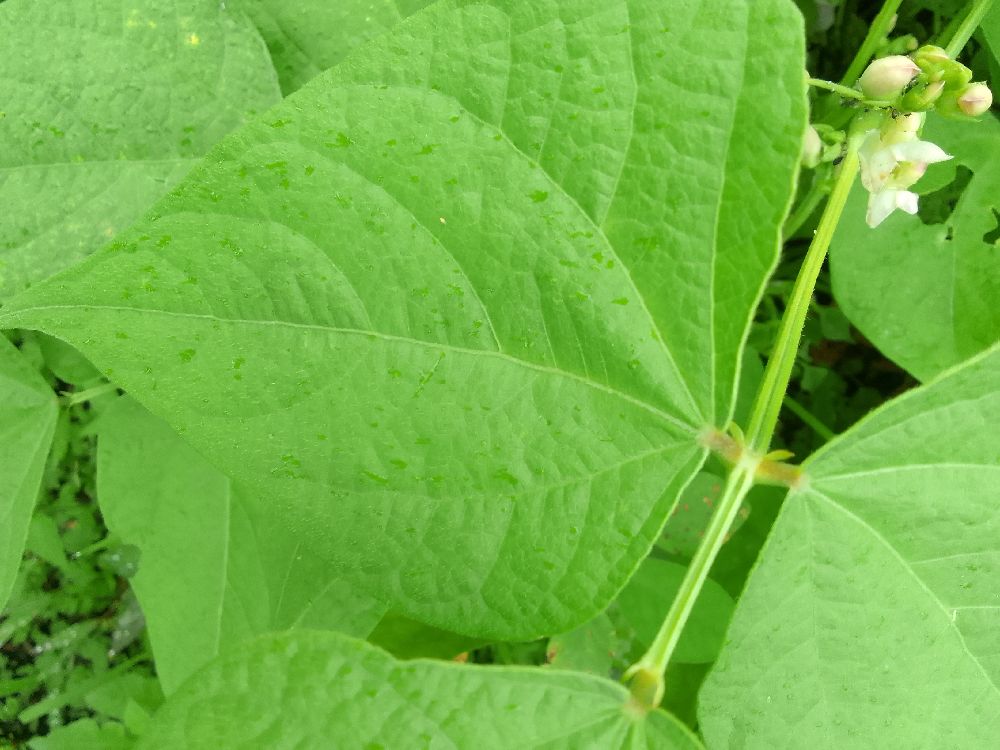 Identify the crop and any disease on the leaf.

common bean, healthy
